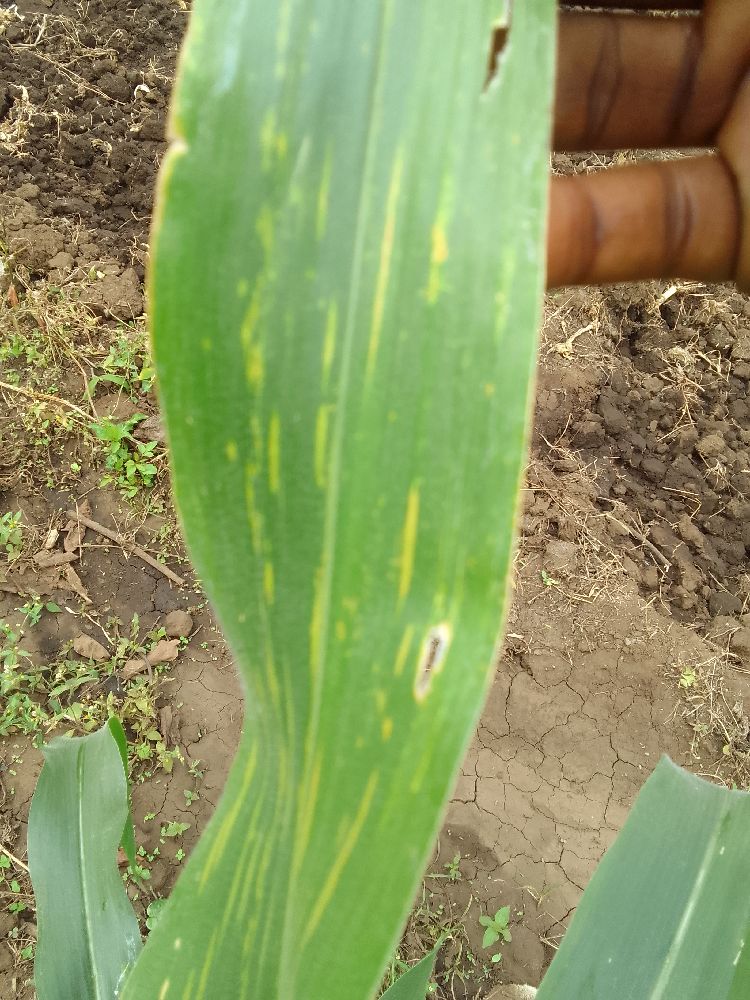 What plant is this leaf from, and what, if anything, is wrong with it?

maize, maize lethal necrosis
